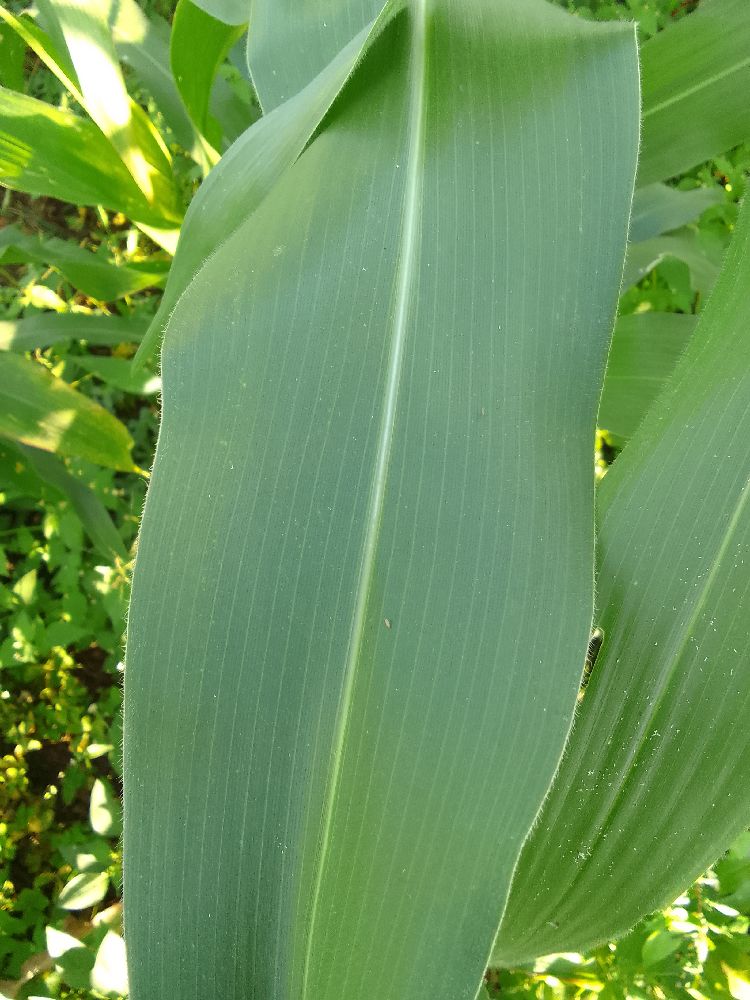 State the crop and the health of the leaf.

maize, healthy
